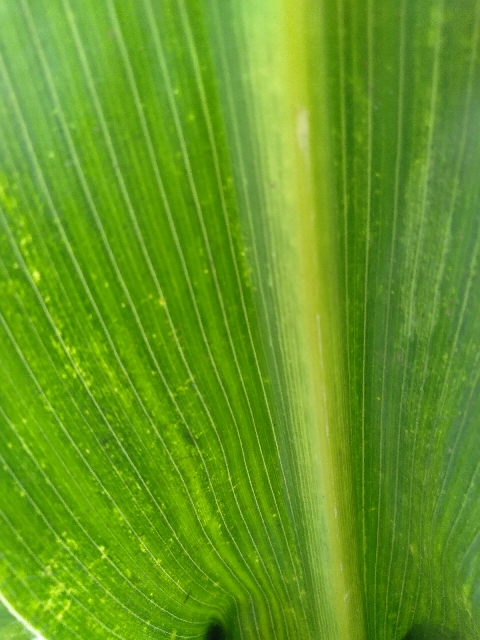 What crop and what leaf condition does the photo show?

maize, maize lethal necrosis
